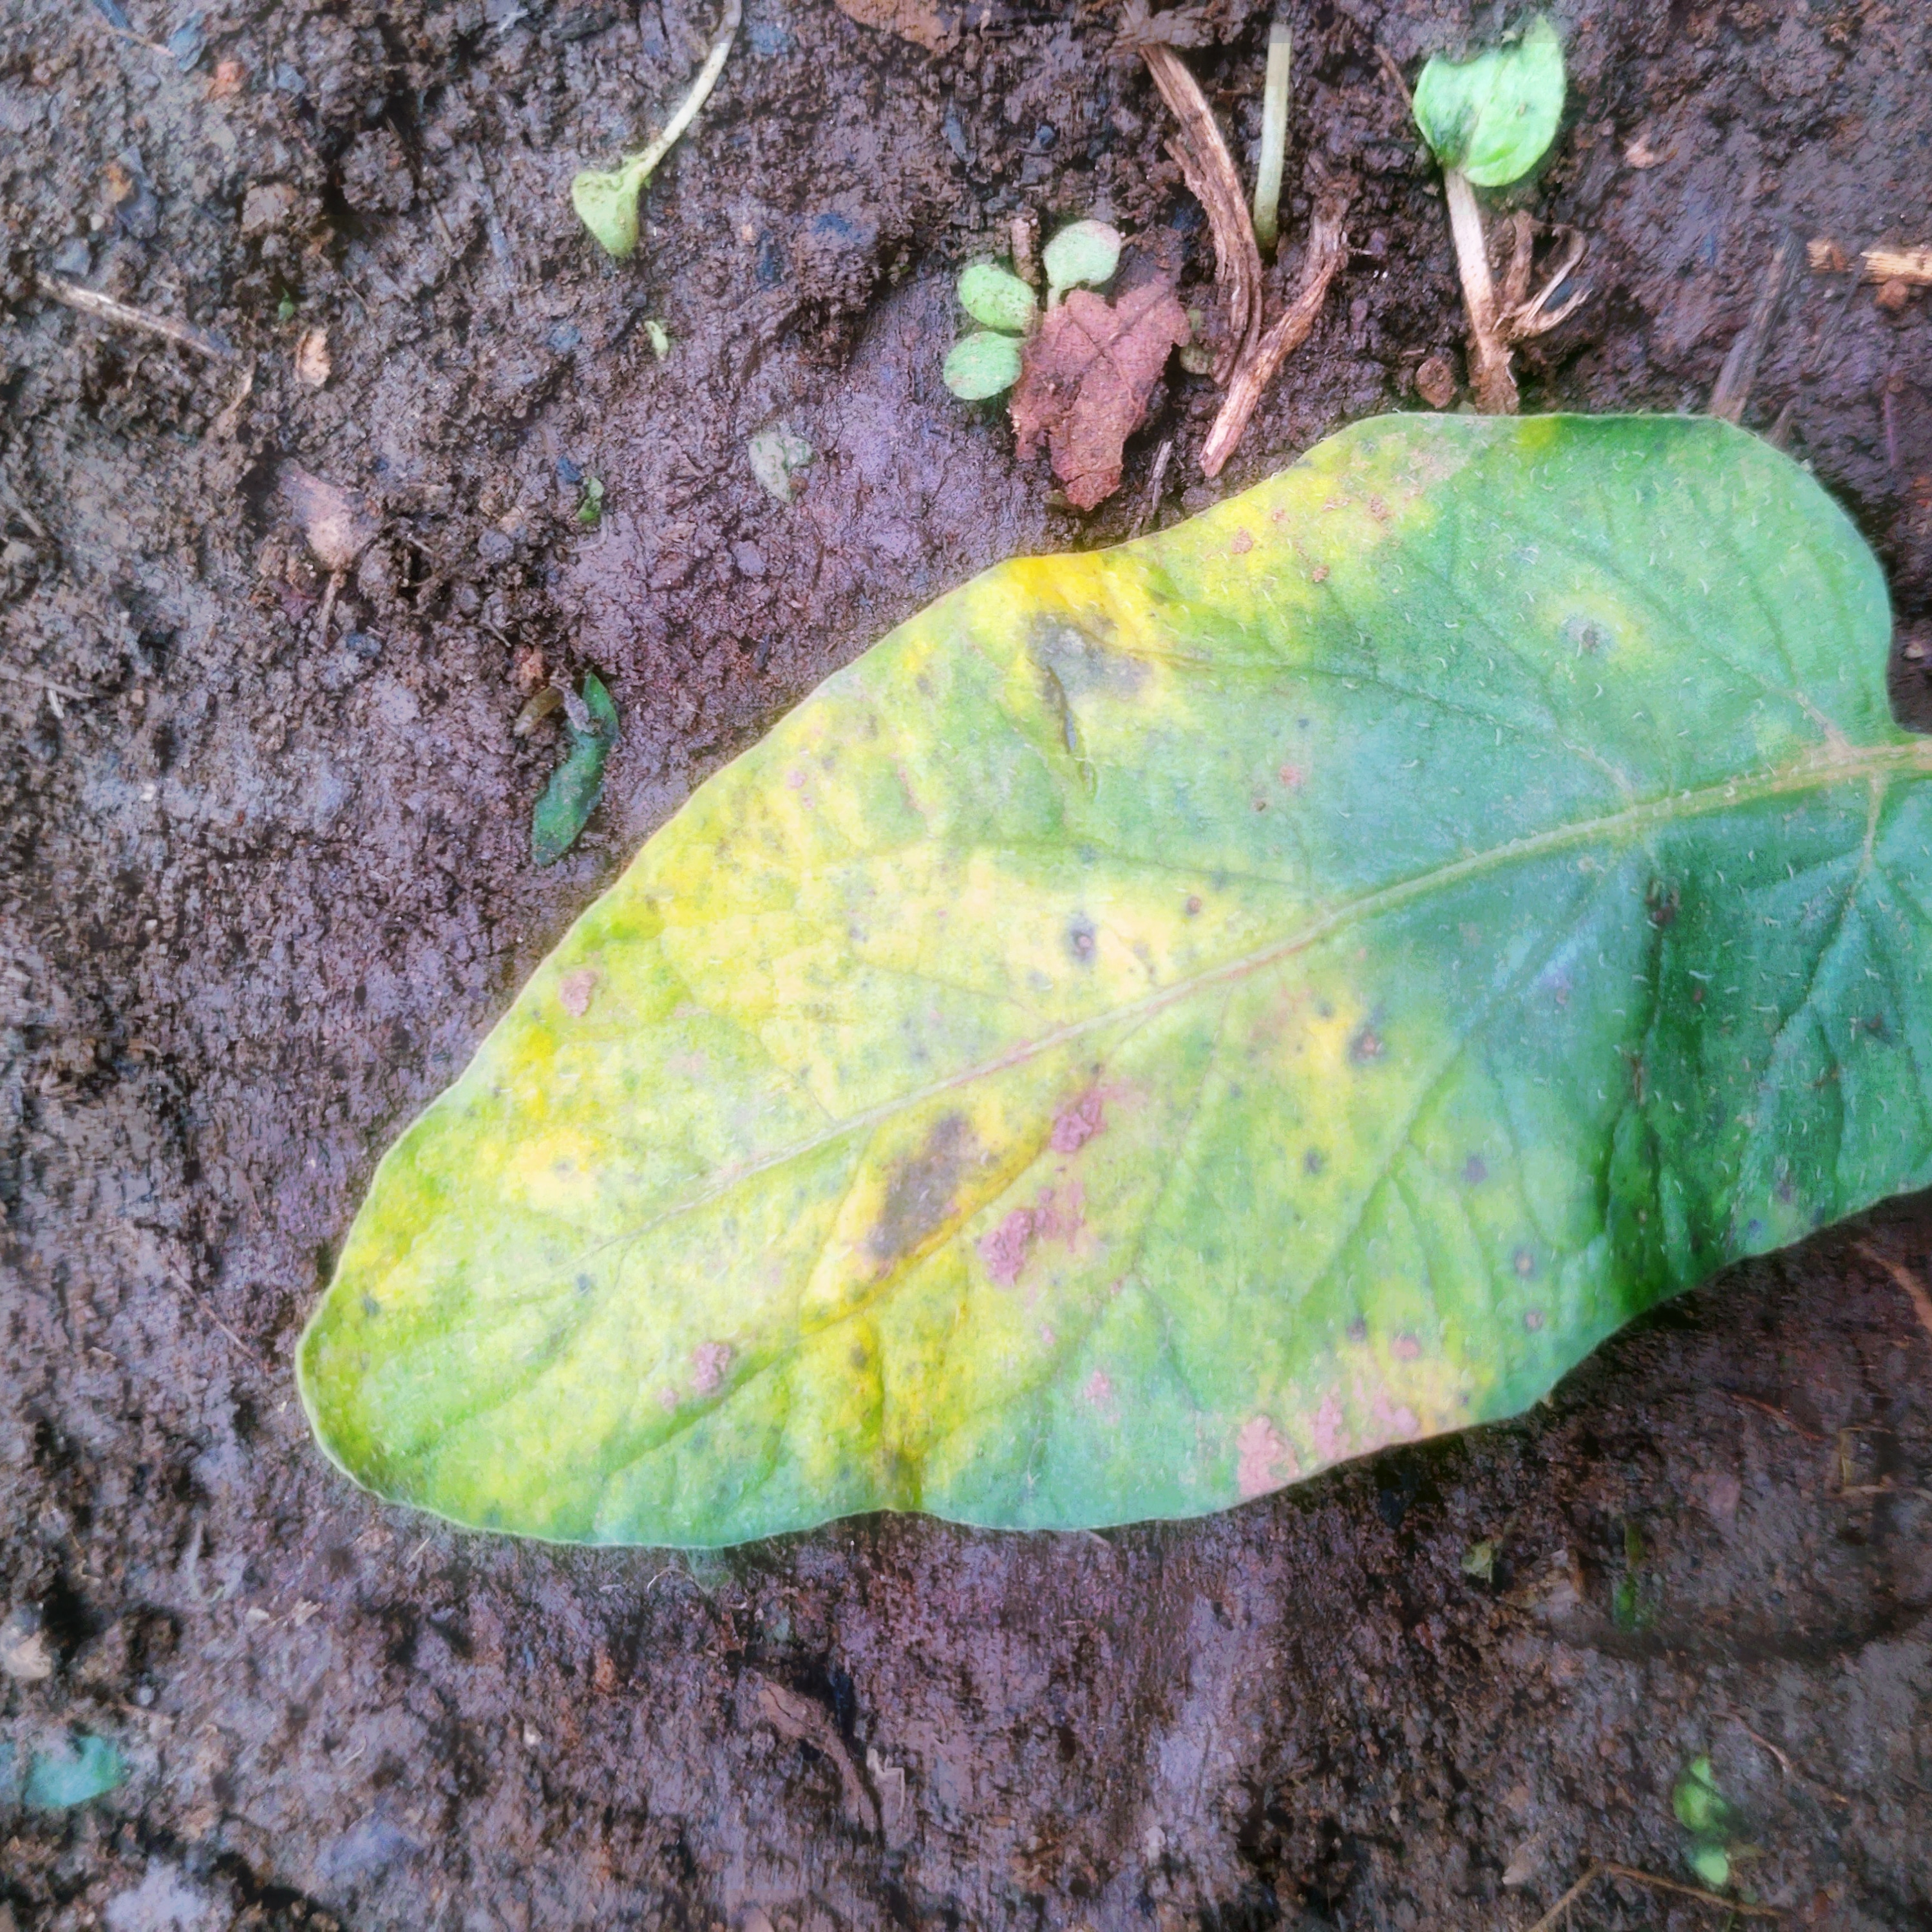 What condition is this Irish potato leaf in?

late blight
